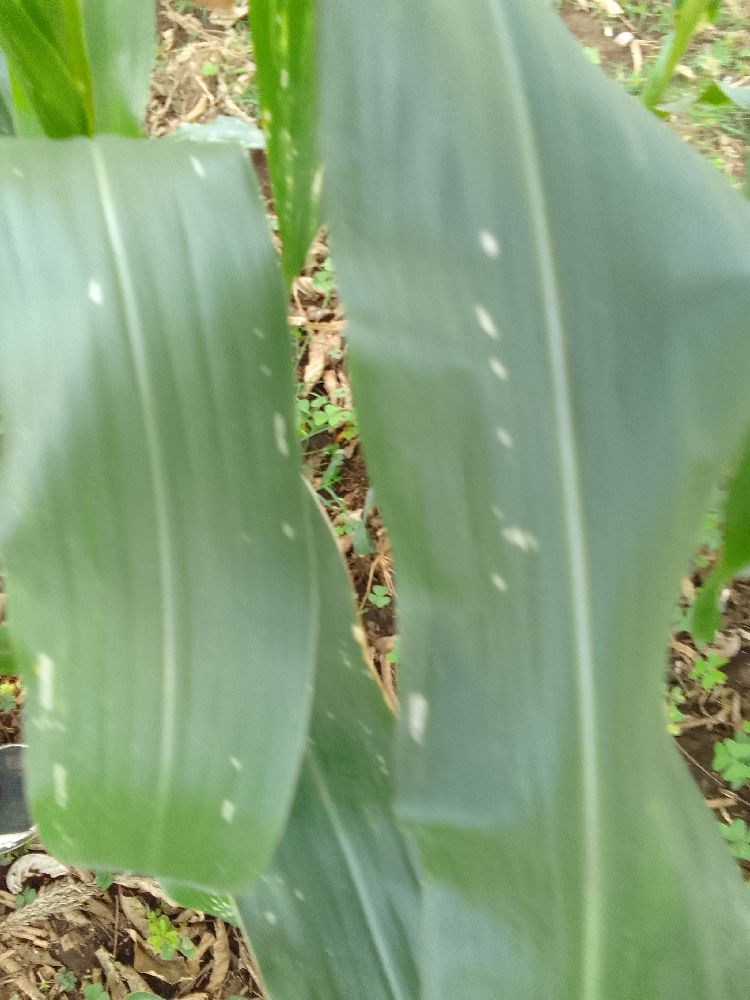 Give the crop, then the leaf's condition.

maize, healthy
